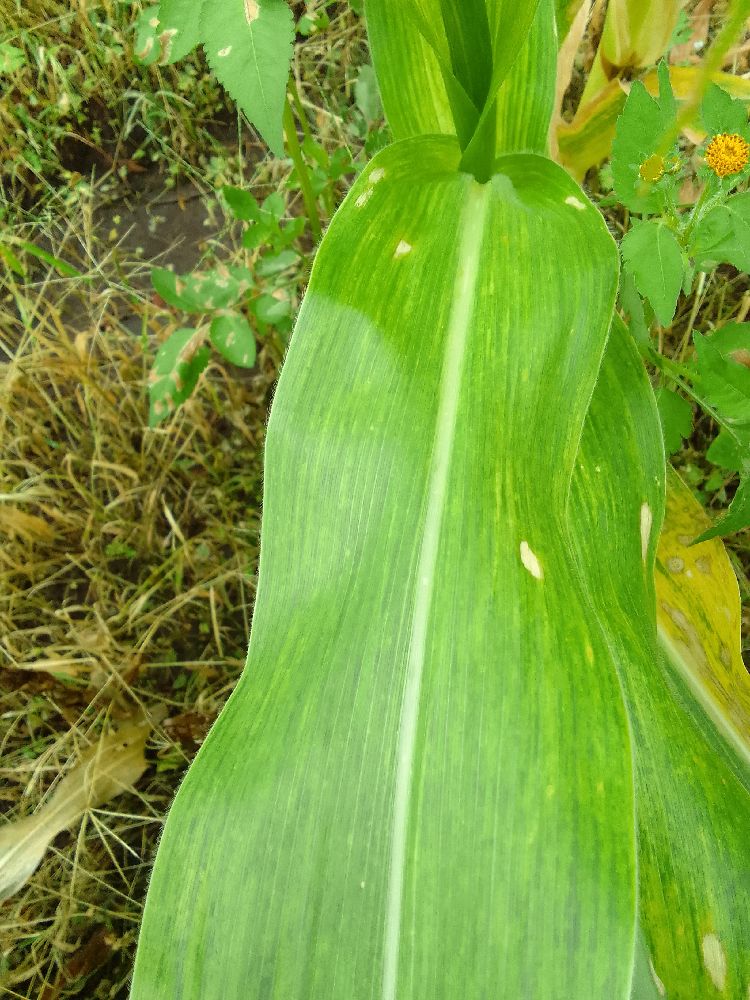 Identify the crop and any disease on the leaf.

maize, maize lethal necrosis
